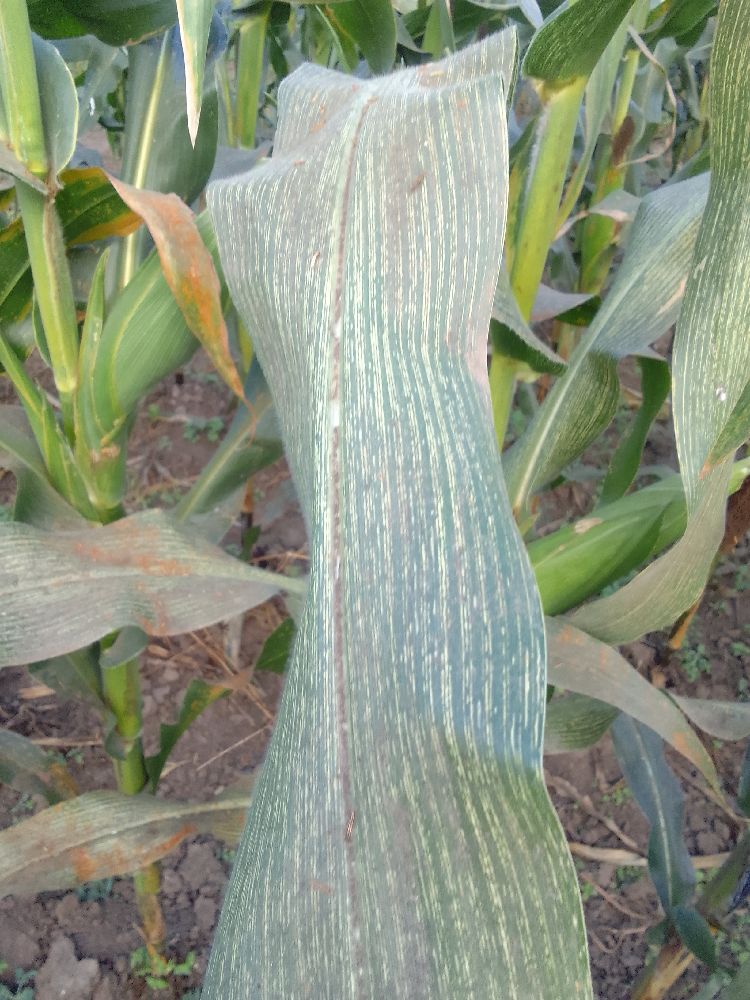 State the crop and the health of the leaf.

maize, maize streak virus
